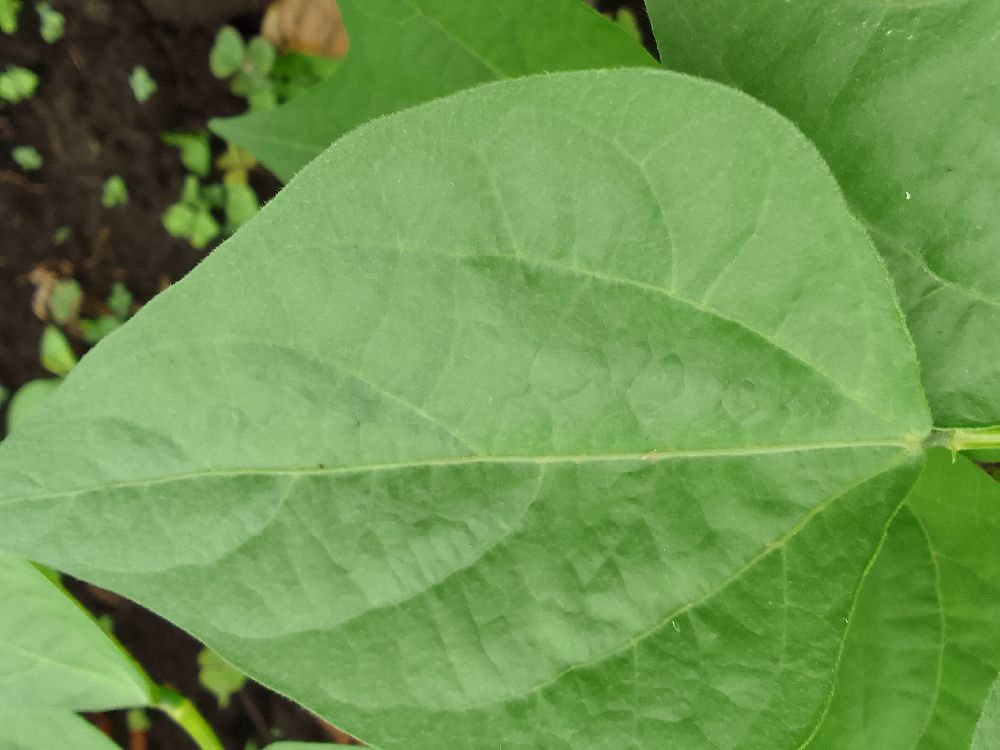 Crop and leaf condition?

common bean, healthy
